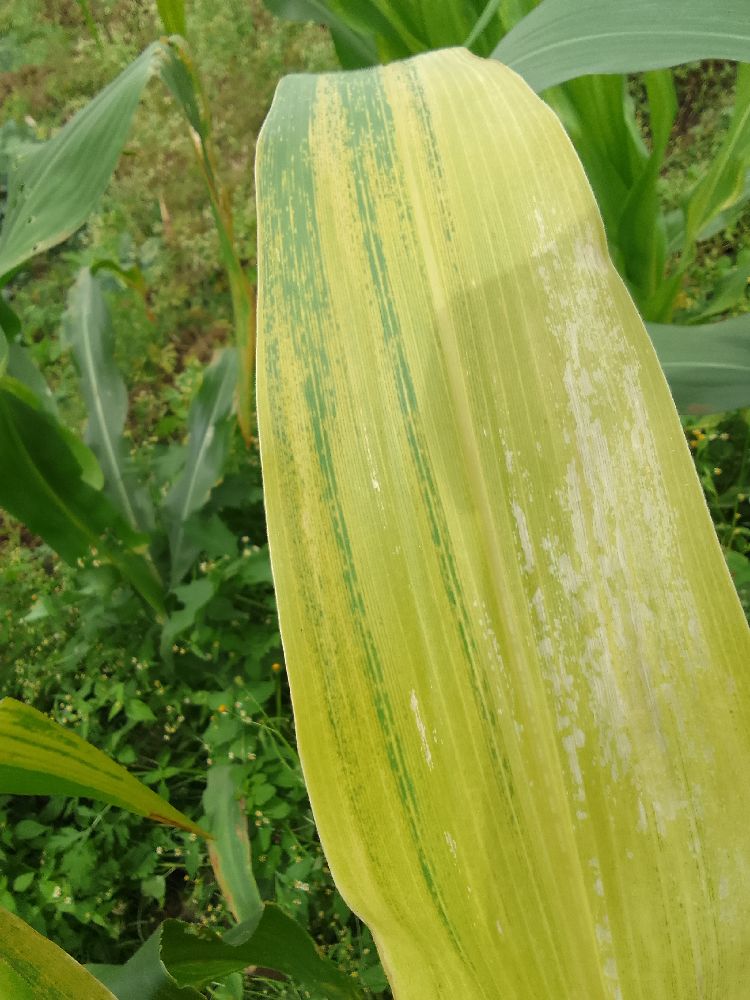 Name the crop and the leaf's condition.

maize, maize lethal necrosis
